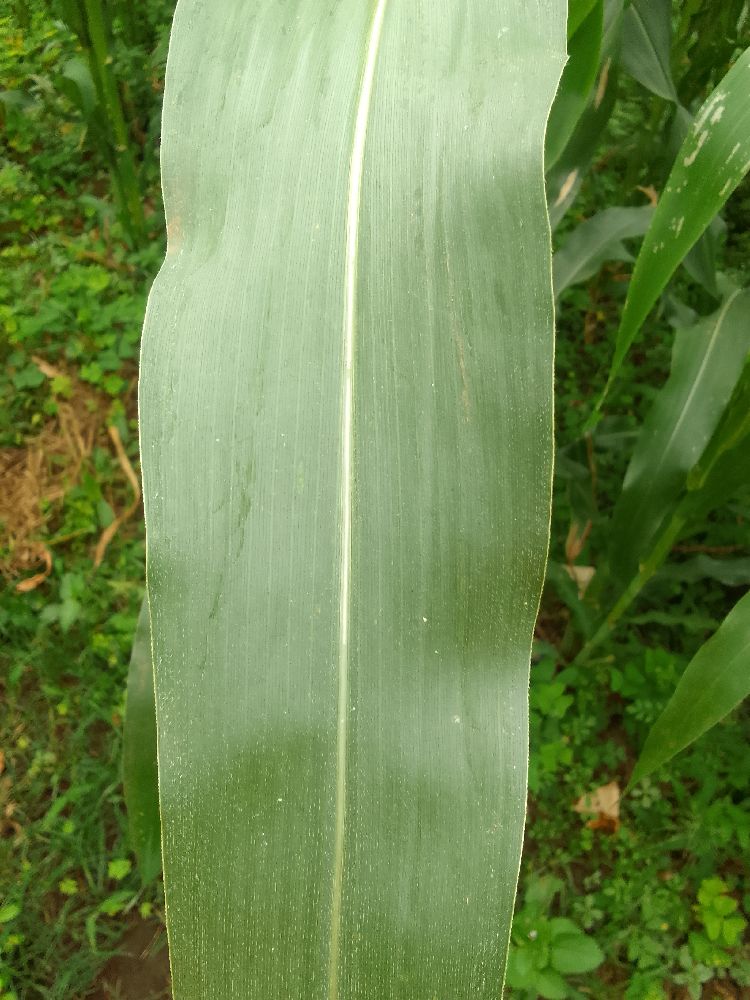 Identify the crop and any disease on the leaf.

maize, healthy
